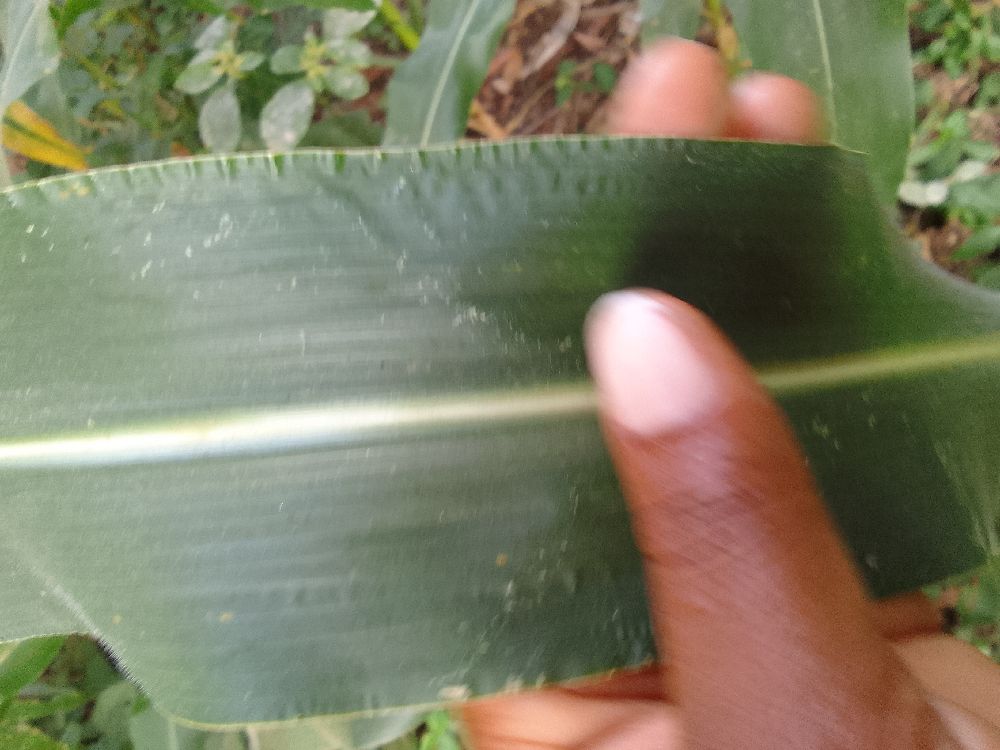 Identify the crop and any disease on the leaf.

maize, healthy
